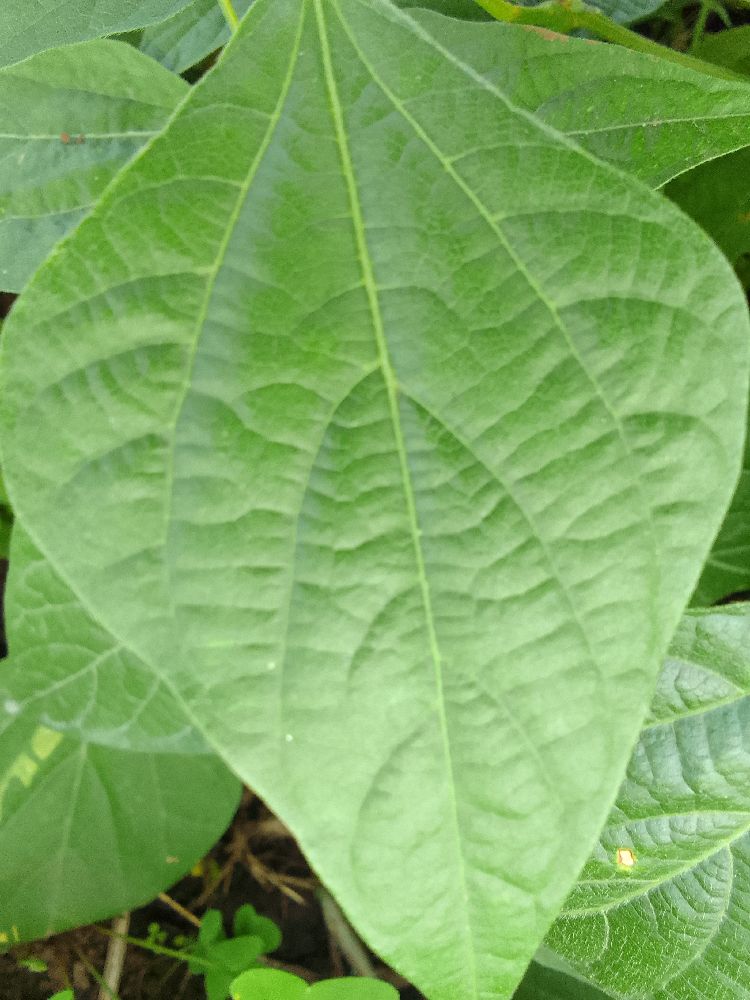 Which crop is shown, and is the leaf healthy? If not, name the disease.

common bean, healthy
